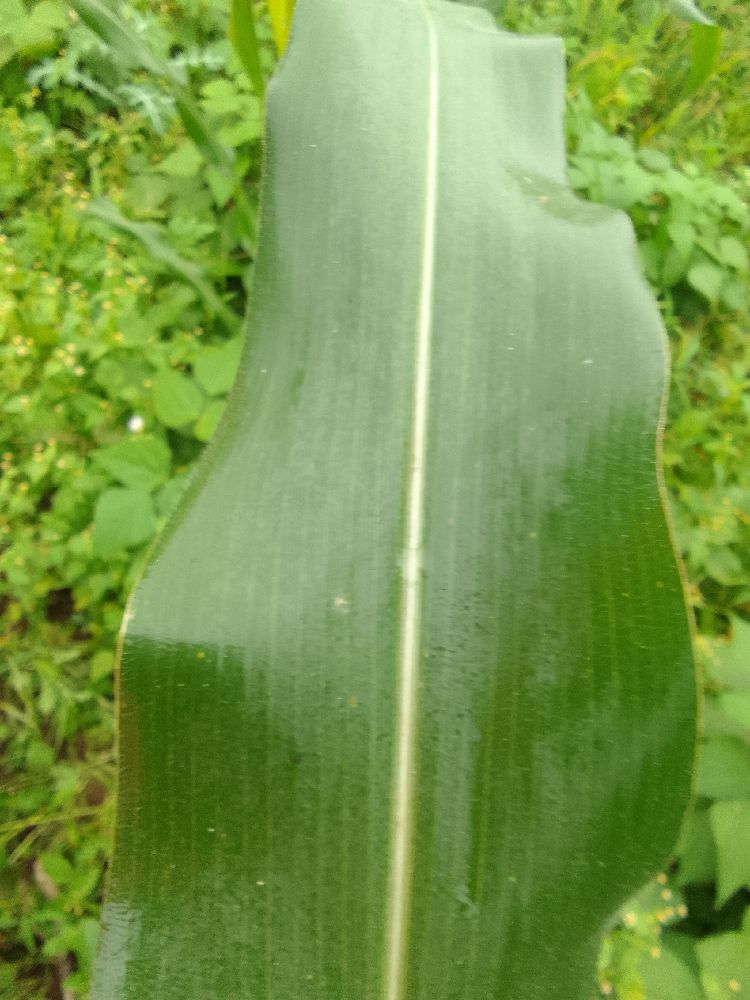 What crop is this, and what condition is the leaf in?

maize, healthy
